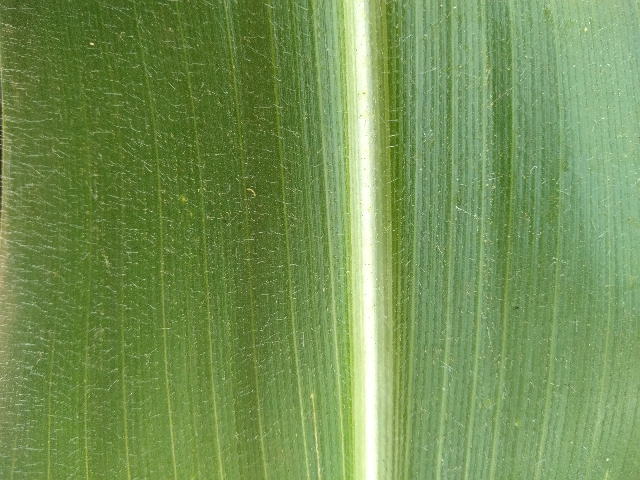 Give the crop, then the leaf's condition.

maize, healthy
